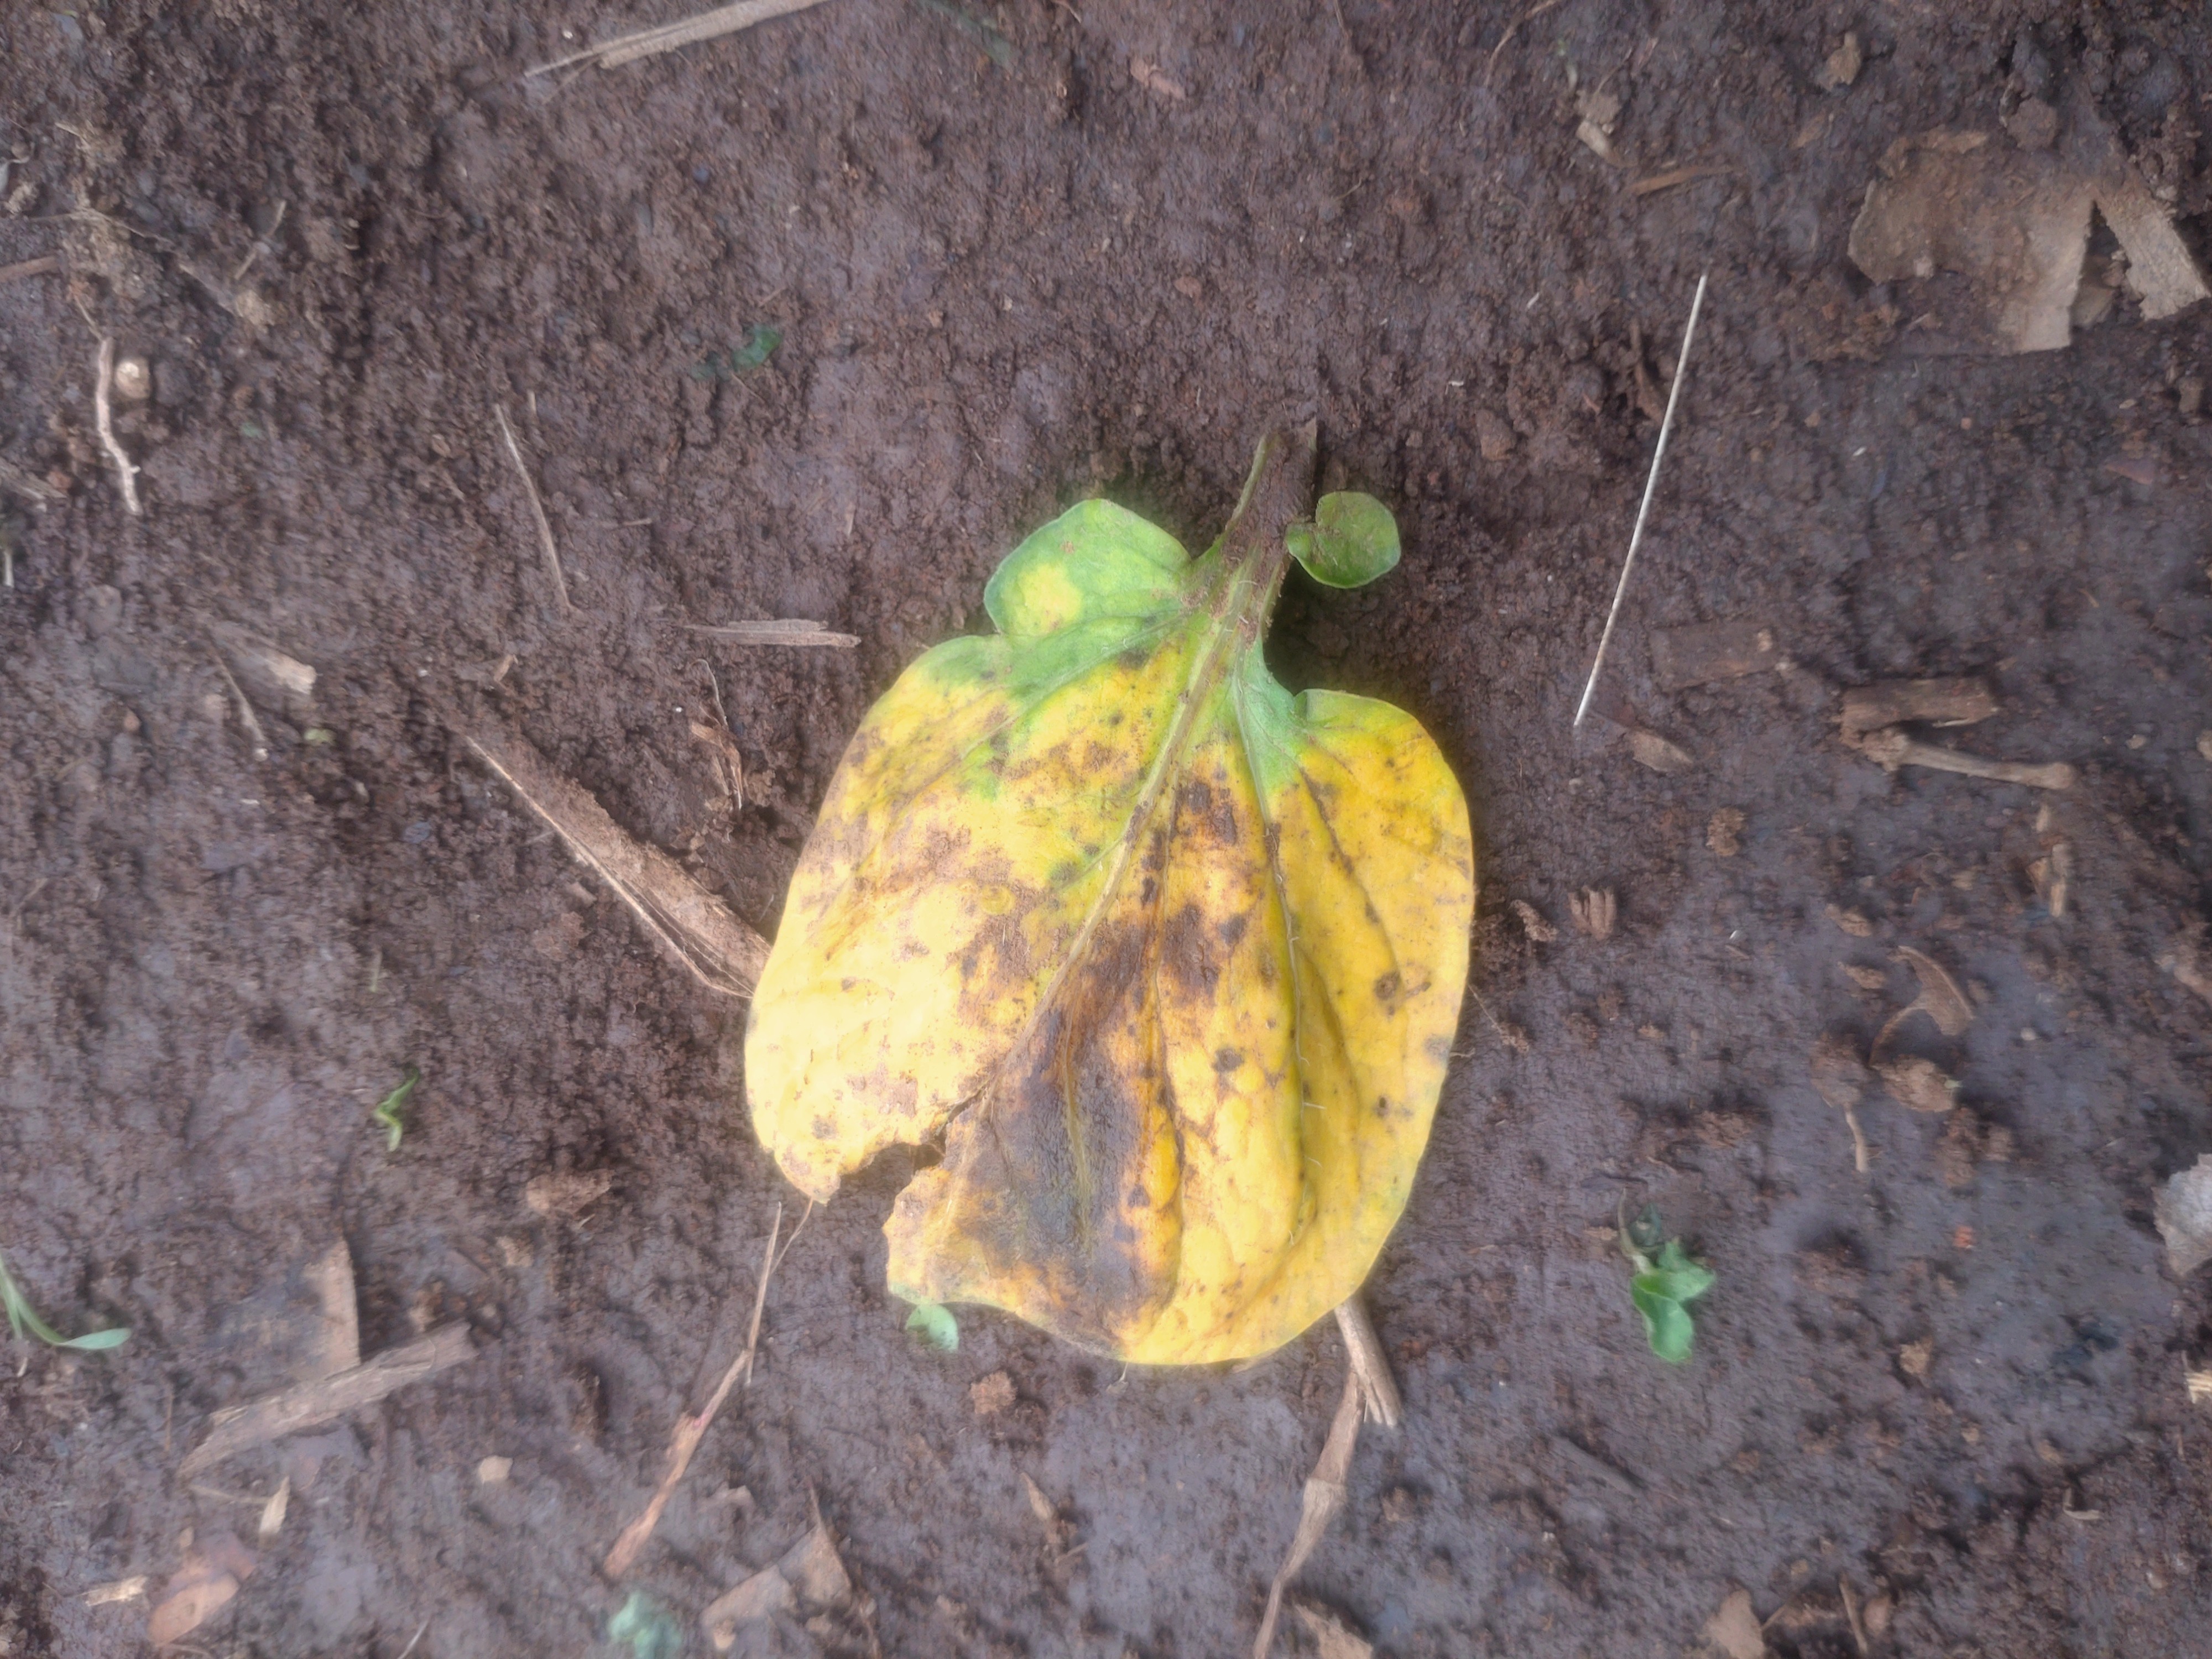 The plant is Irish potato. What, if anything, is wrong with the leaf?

late blight
